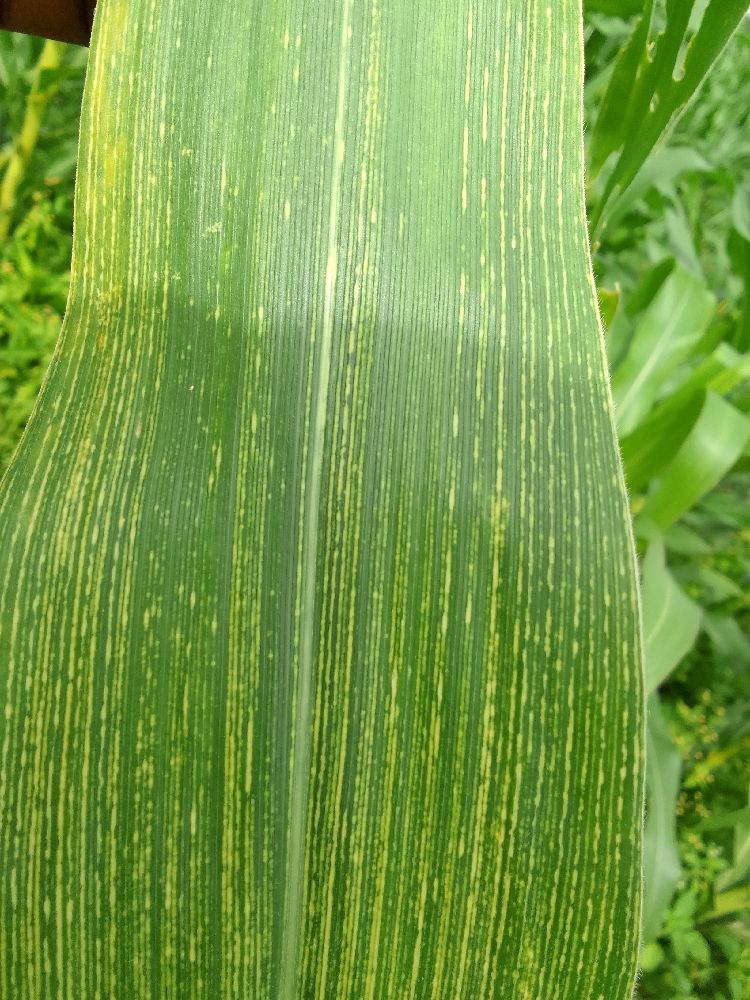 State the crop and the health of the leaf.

maize, maize lethal necrosis
